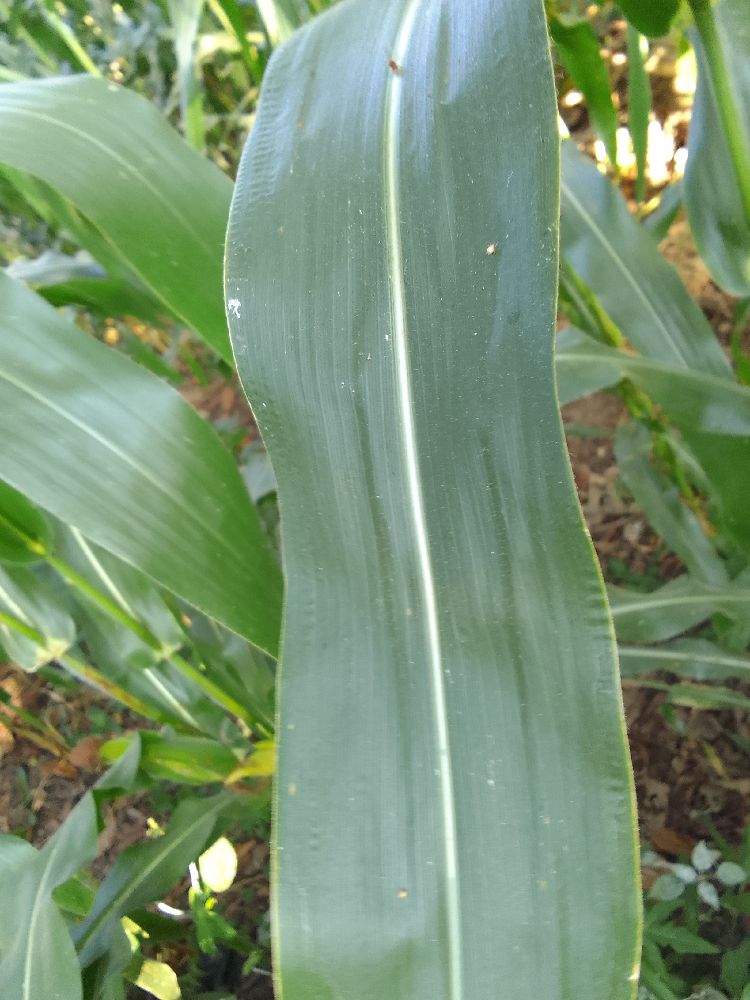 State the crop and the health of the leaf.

maize, healthy
